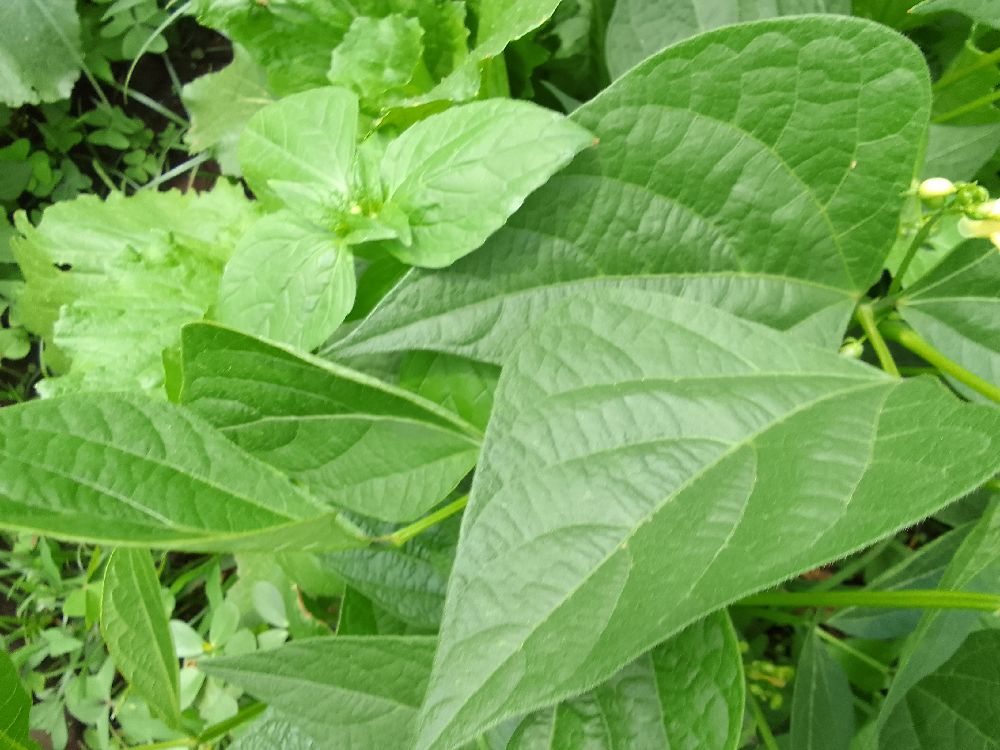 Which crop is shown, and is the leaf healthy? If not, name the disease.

common bean, healthy
